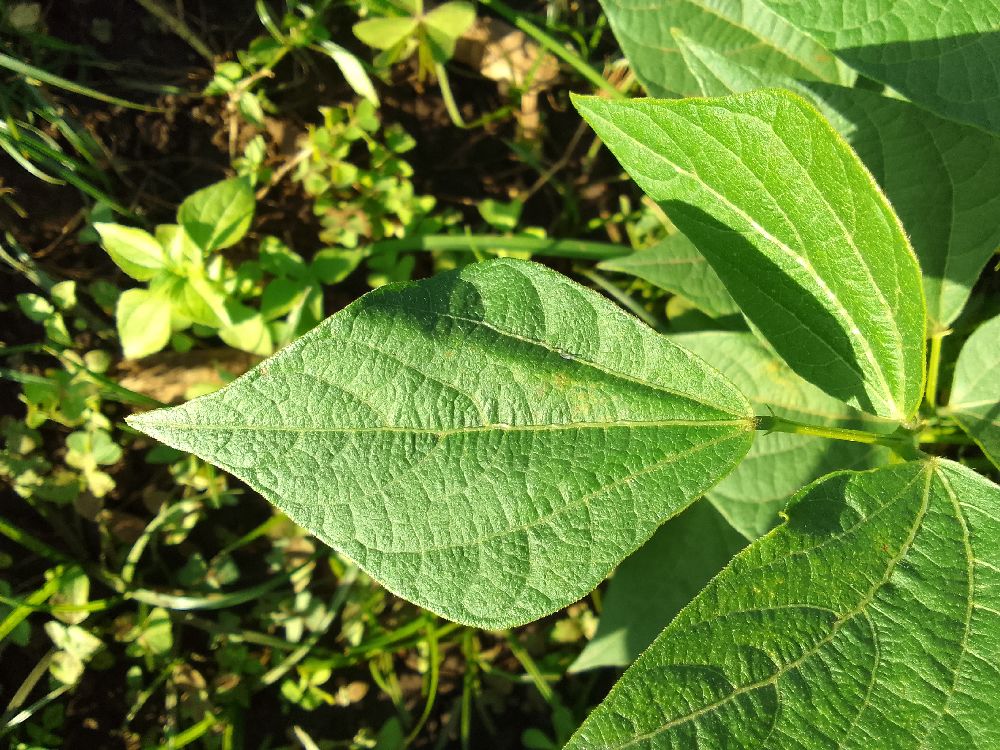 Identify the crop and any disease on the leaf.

common bean, healthy
